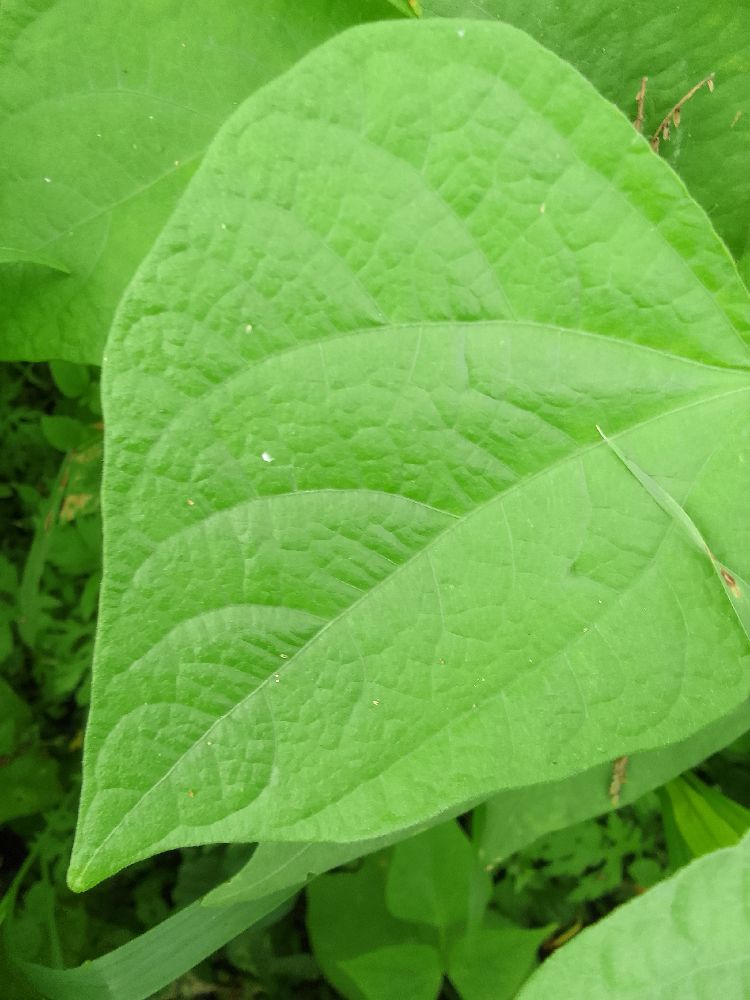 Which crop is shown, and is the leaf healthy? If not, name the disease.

common bean, healthy
